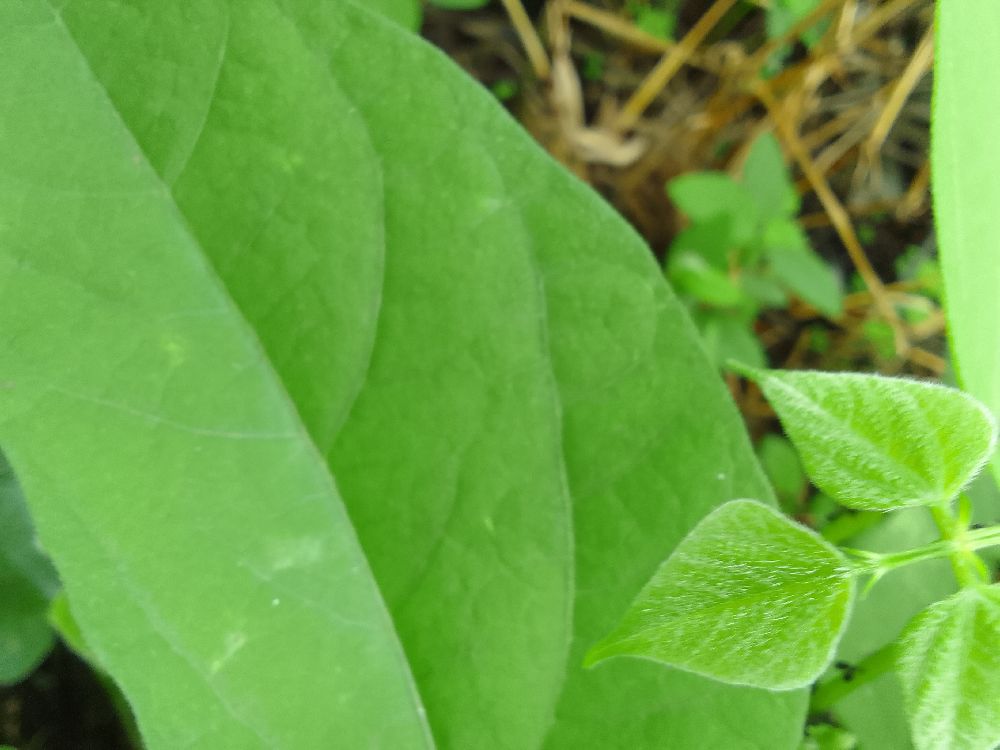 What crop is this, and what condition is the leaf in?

common bean, healthy
